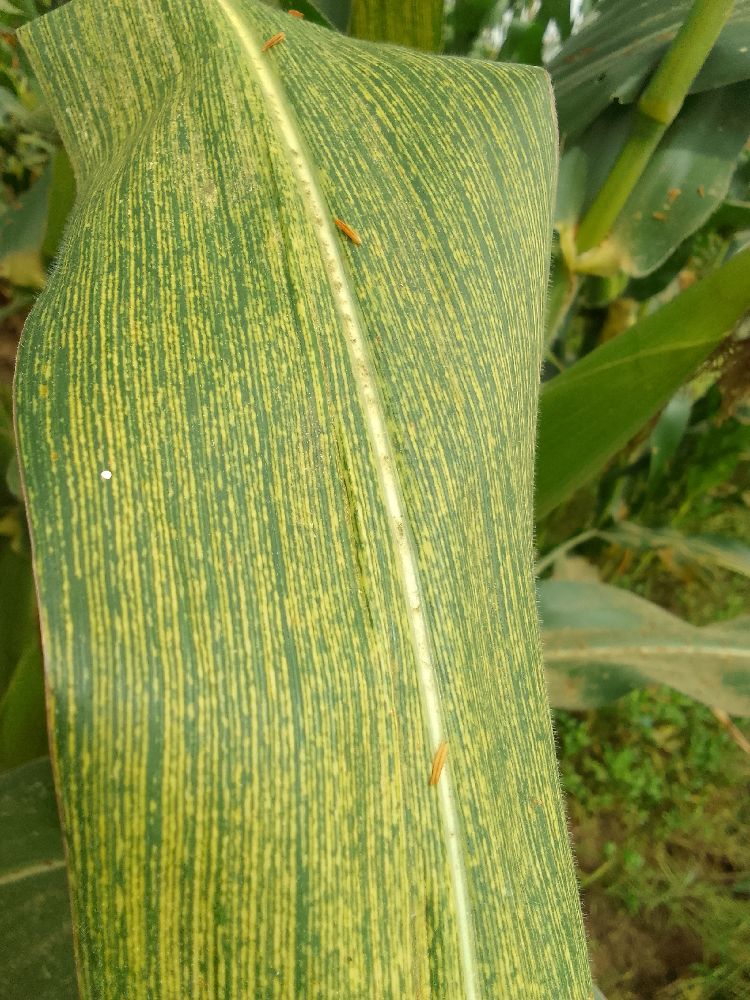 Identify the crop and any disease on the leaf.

maize, maize streak virus
